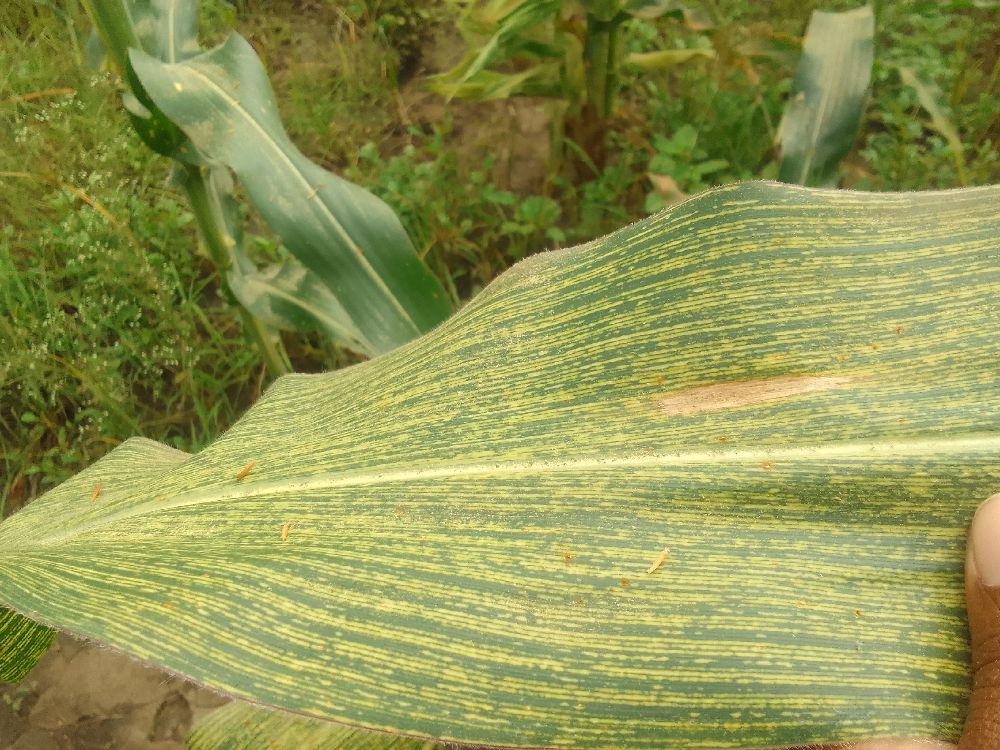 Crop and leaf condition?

maize, maize streak virus
